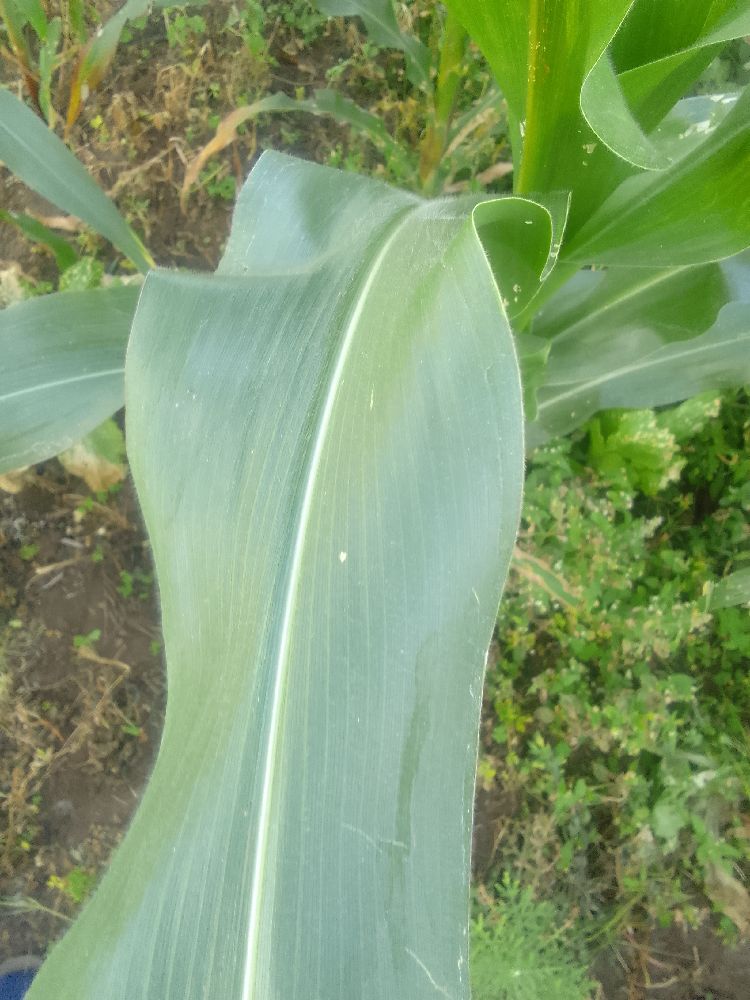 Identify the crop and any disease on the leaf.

maize, healthy
